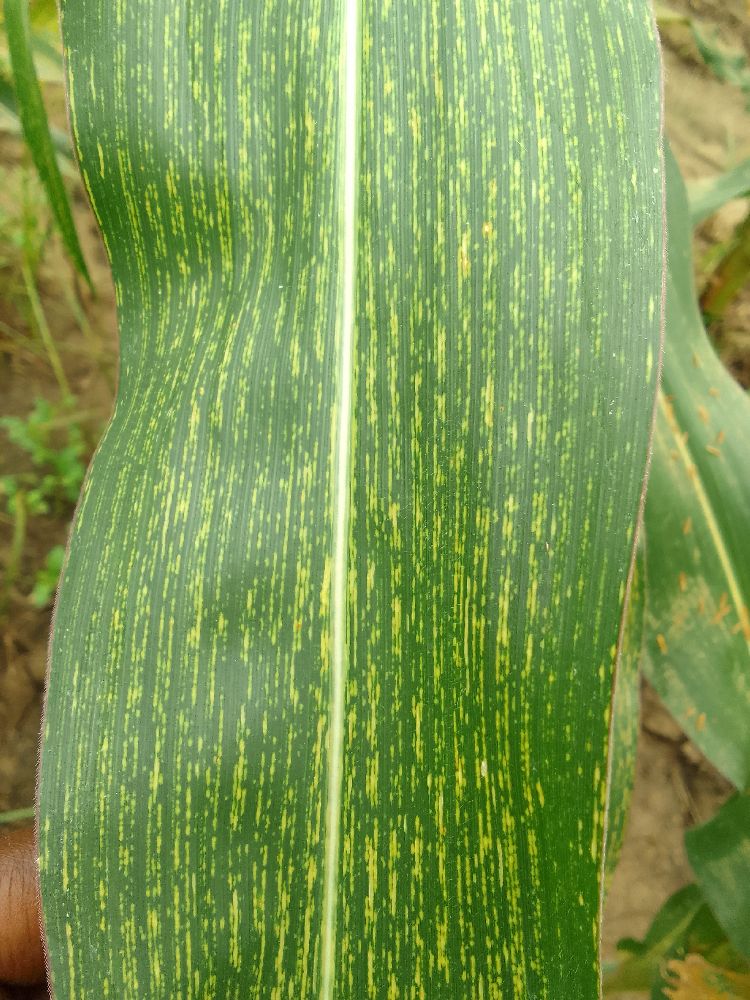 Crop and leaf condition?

maize, maize streak virus
